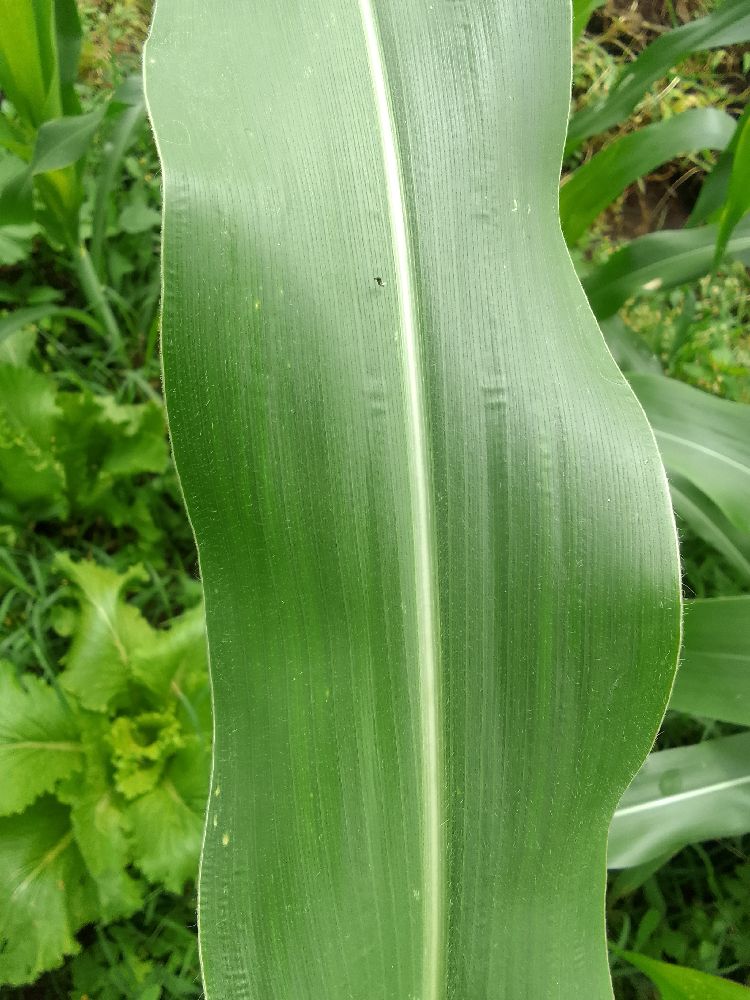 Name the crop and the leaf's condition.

maize, healthy
